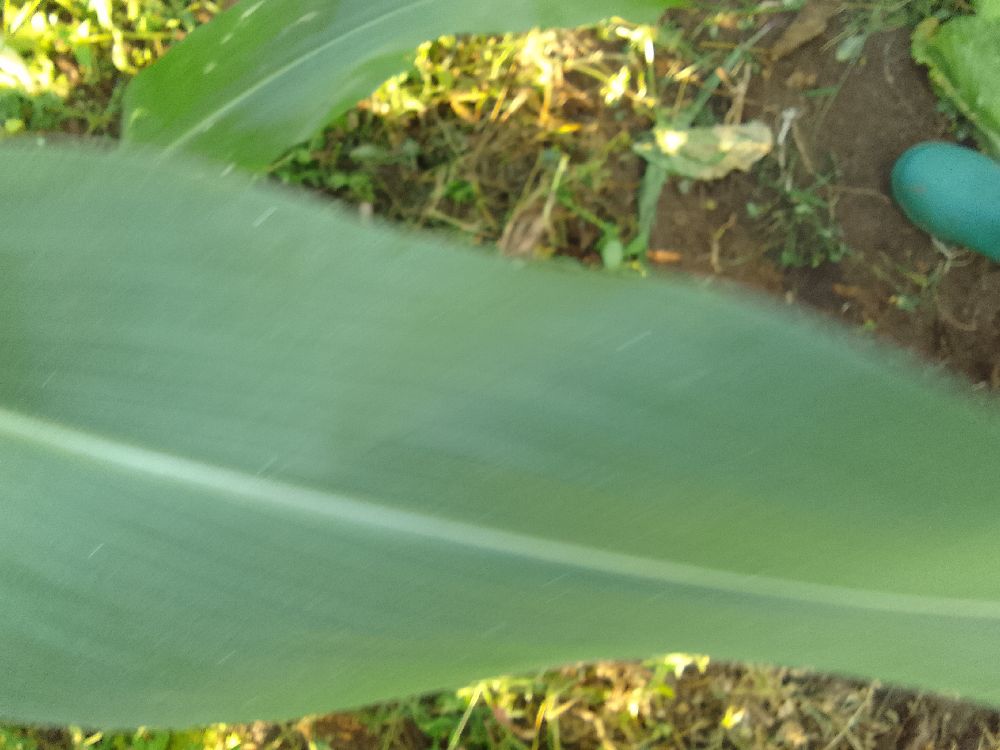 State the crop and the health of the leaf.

maize, healthy
